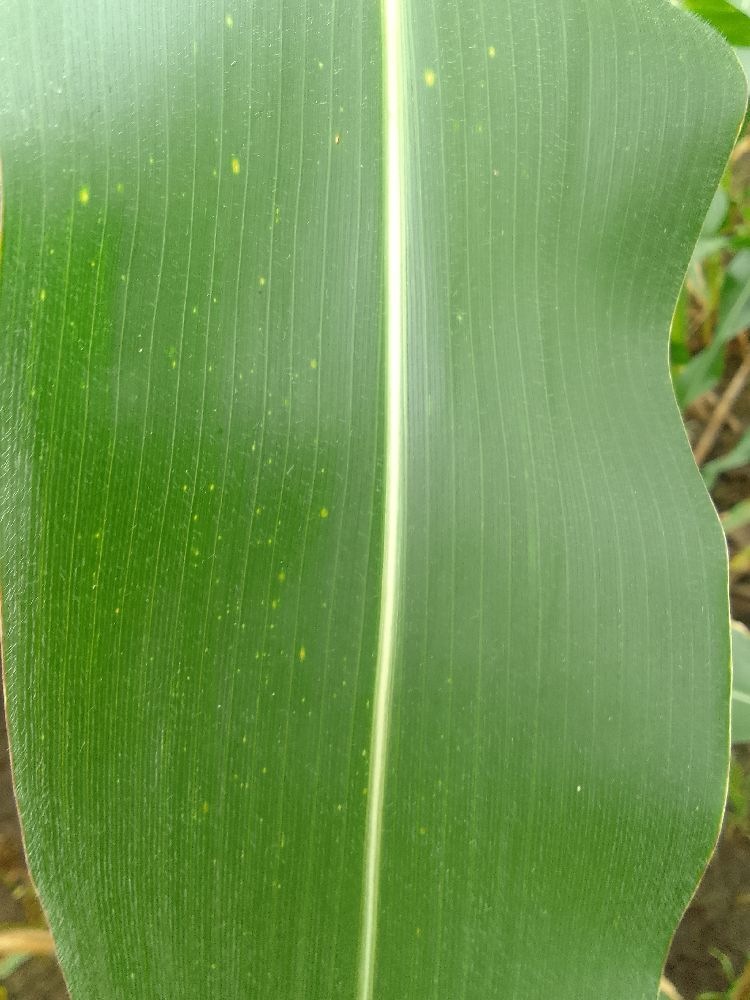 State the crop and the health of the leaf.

maize, healthy
